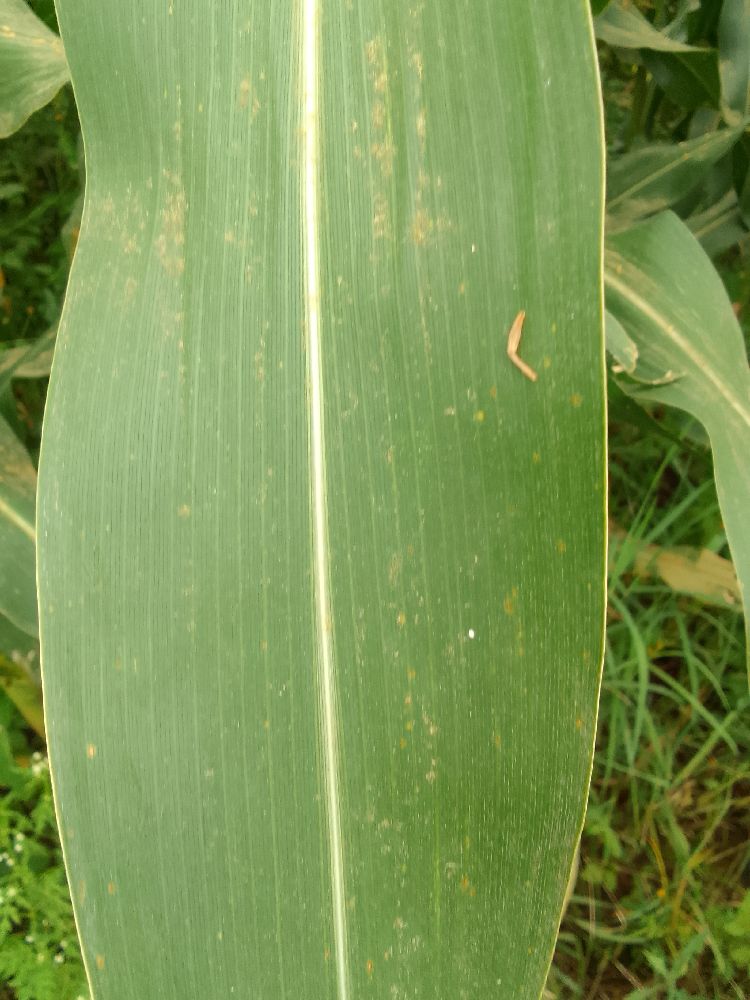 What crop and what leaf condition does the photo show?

maize, healthy
